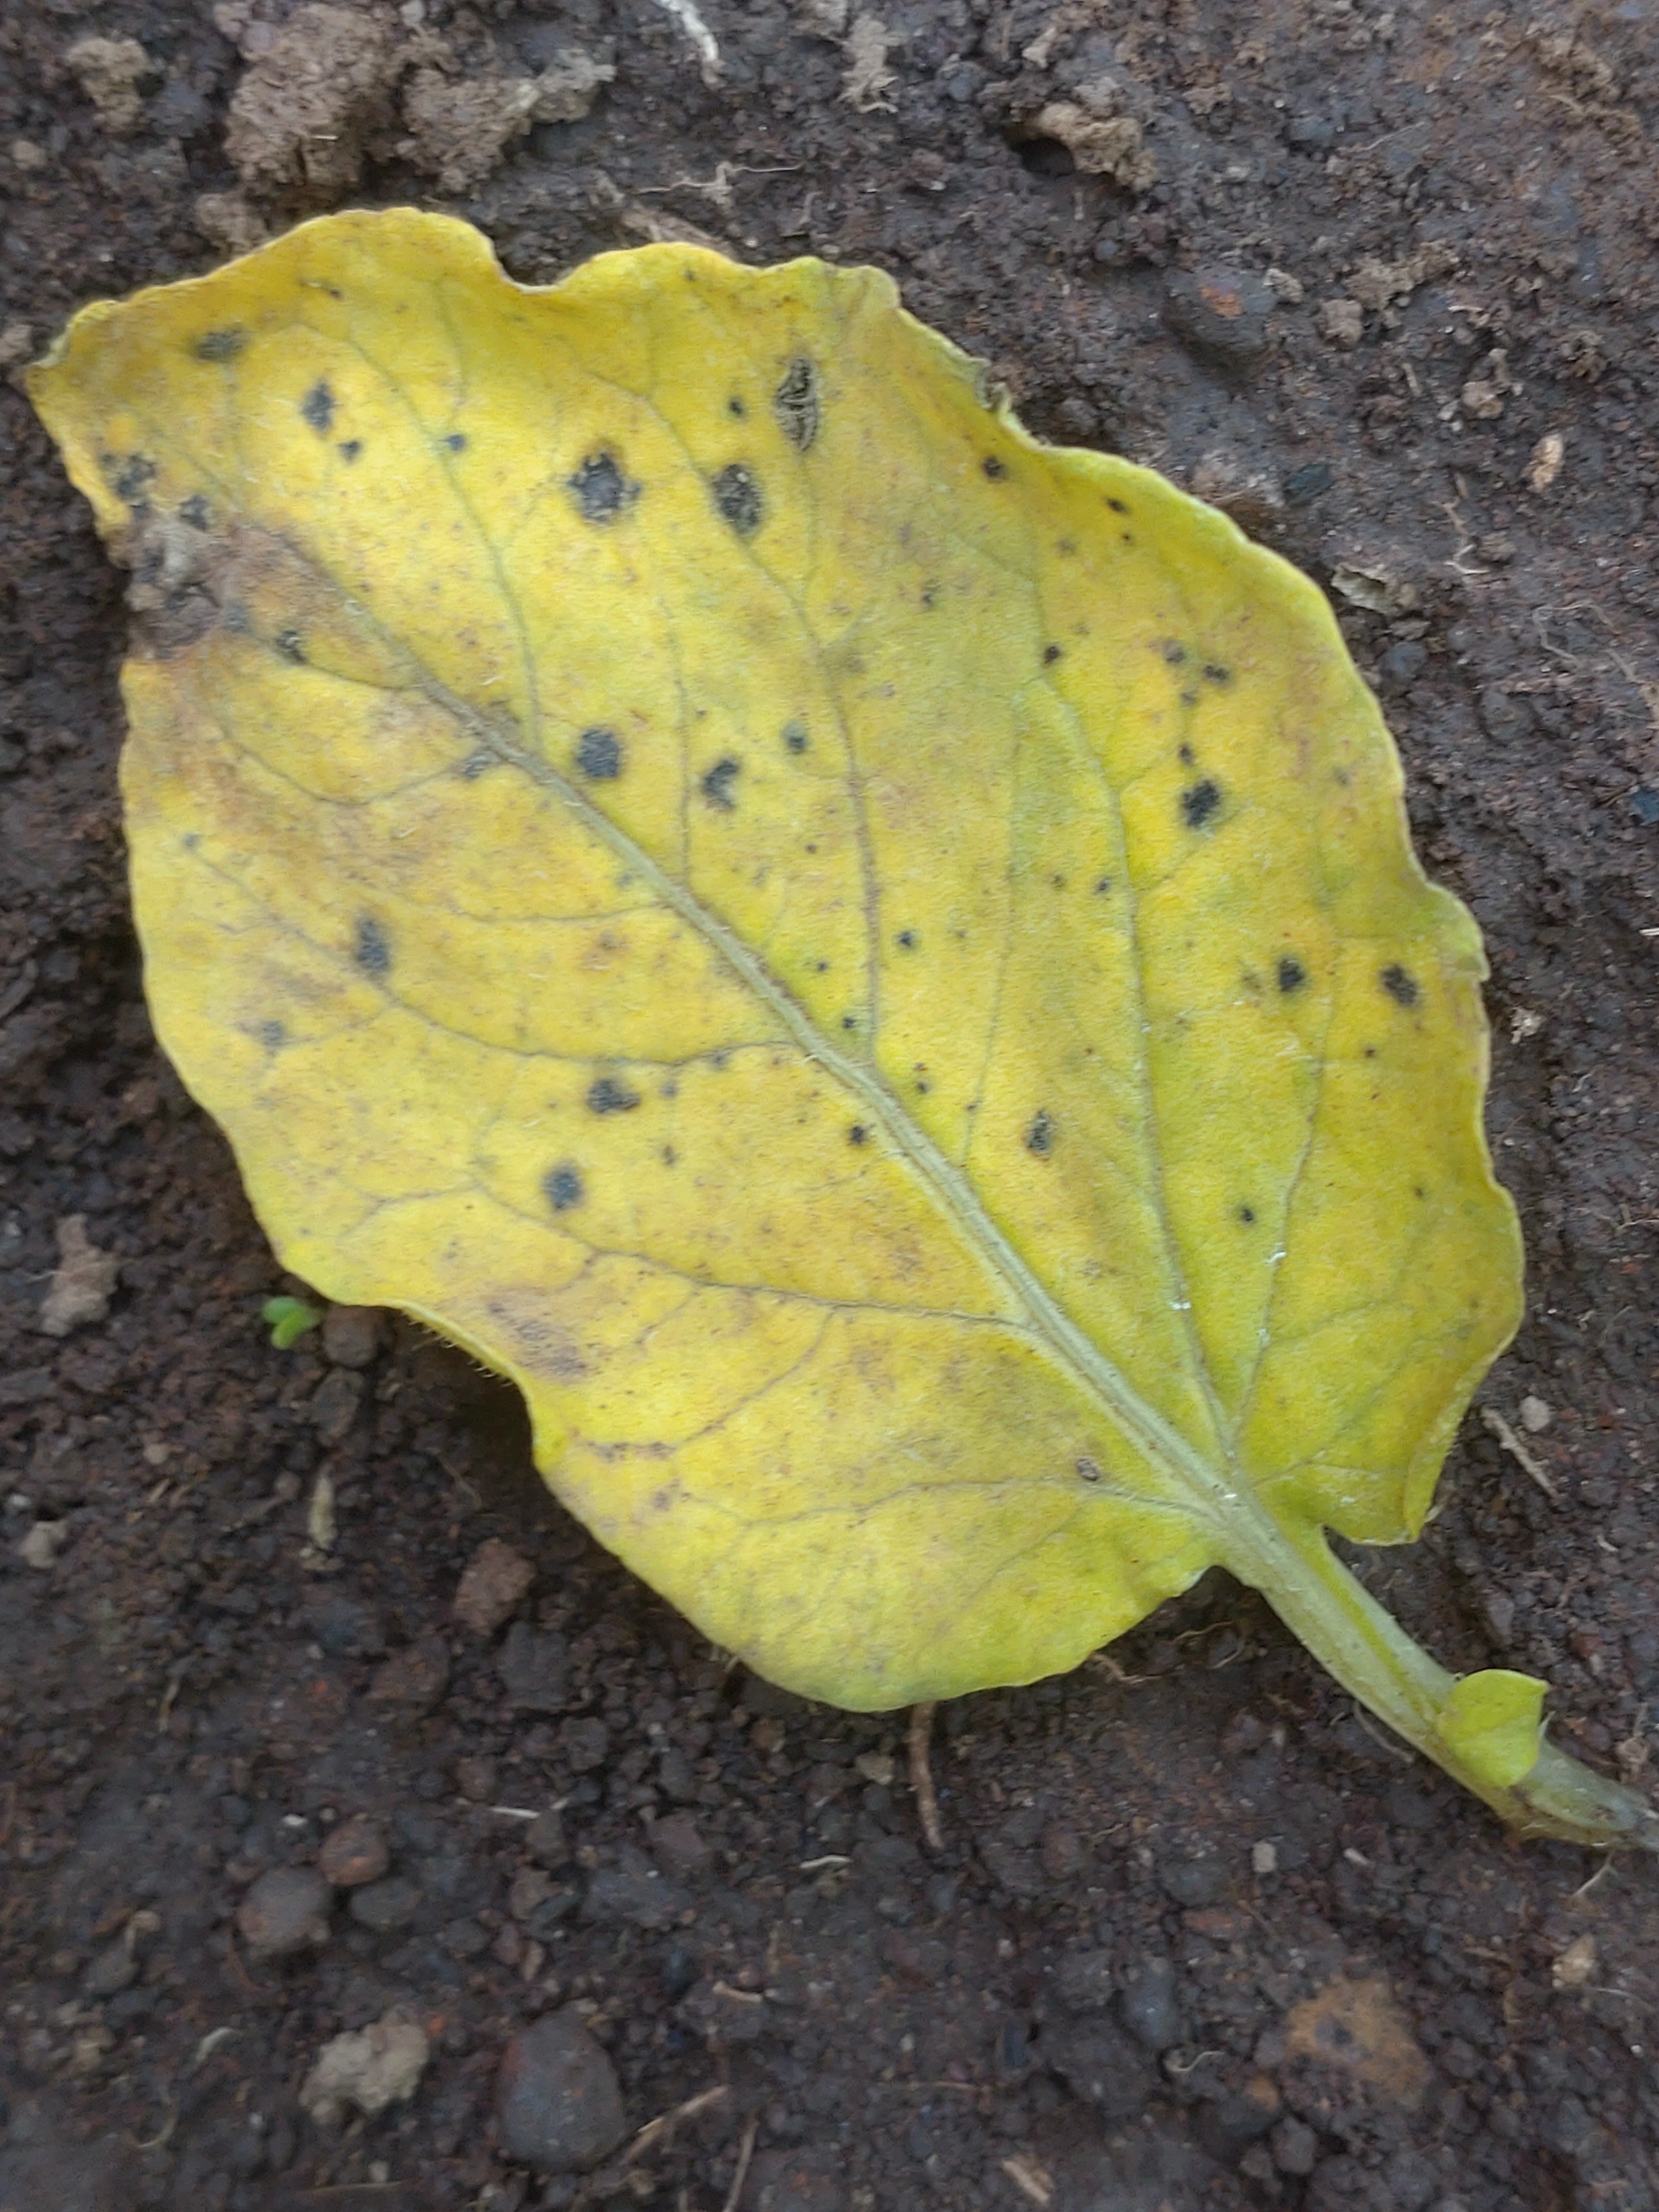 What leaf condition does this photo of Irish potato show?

late blight
